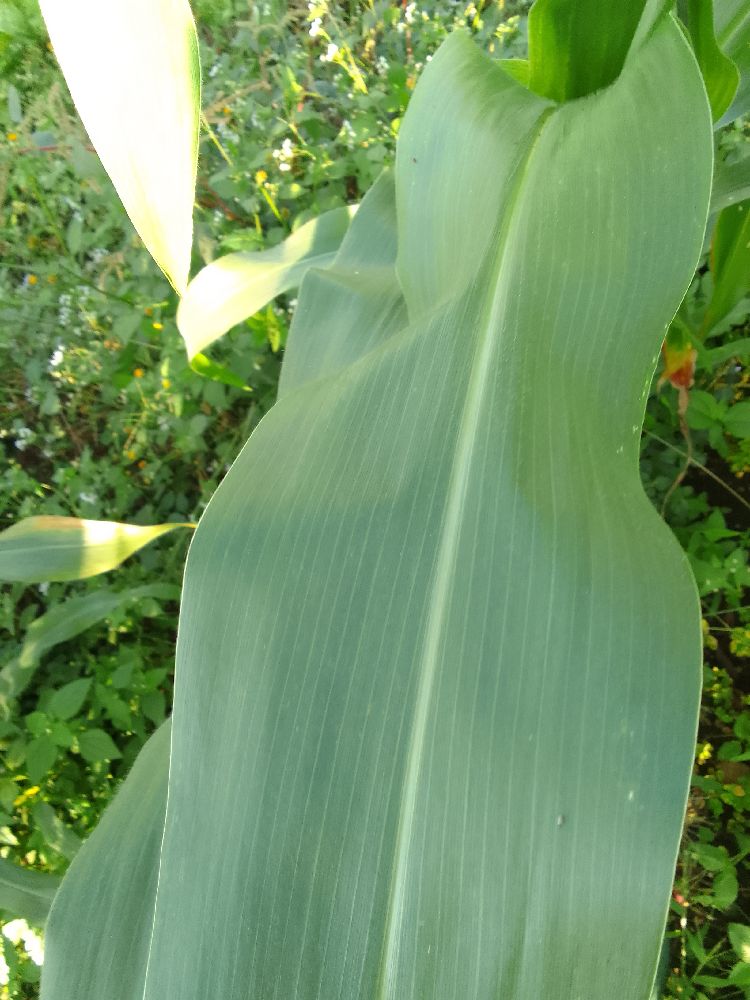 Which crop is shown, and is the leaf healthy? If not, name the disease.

maize, healthy
